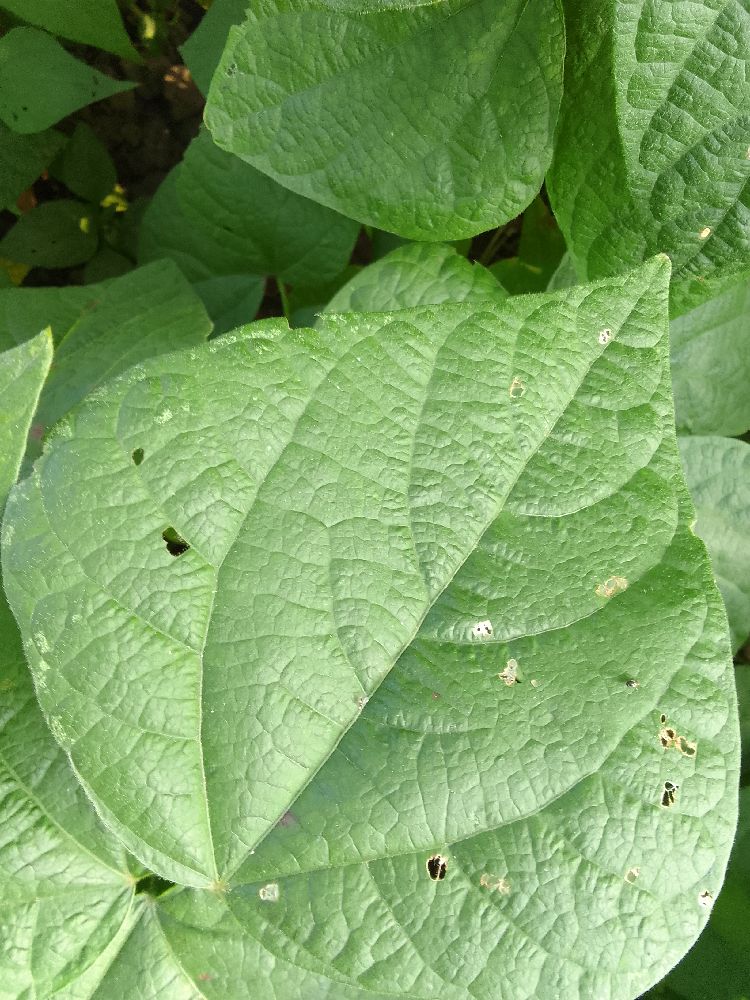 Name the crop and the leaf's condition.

common bean, healthy
